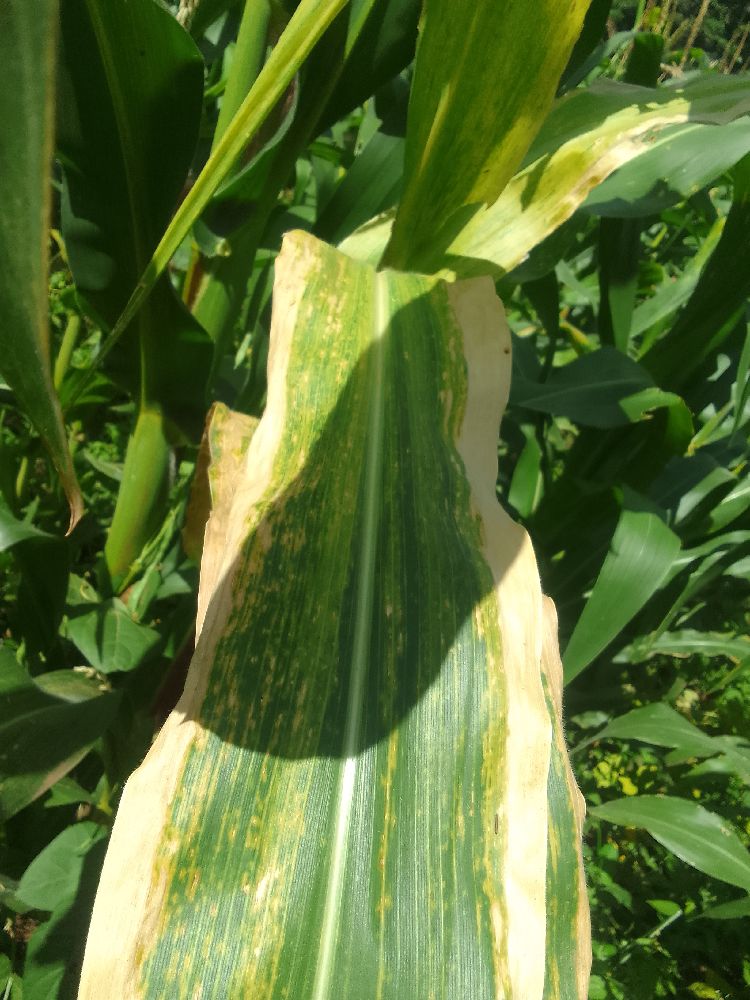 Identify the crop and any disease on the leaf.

maize, maize lethal necrosis
